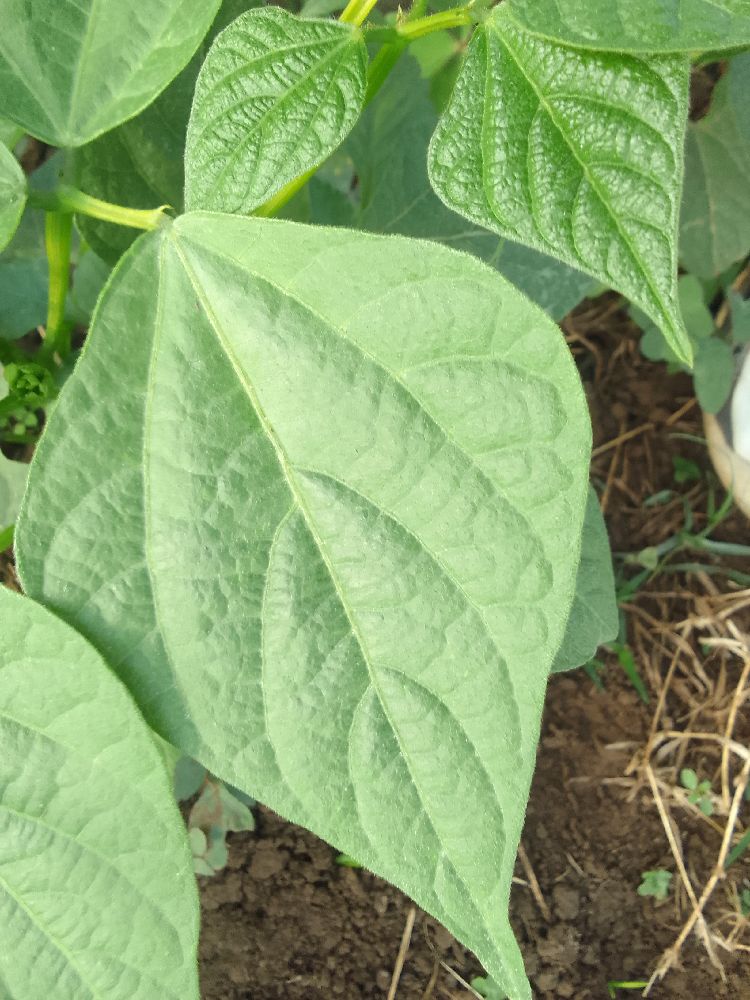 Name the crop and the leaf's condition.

common bean, healthy
